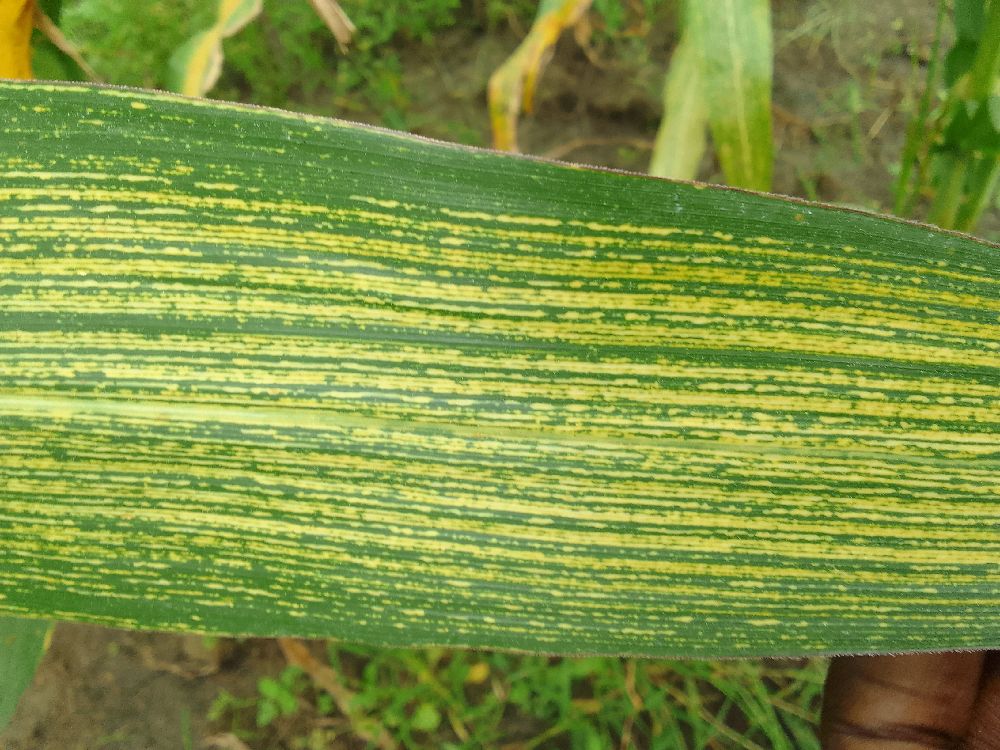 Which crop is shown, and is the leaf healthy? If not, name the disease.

maize, maize streak virus
